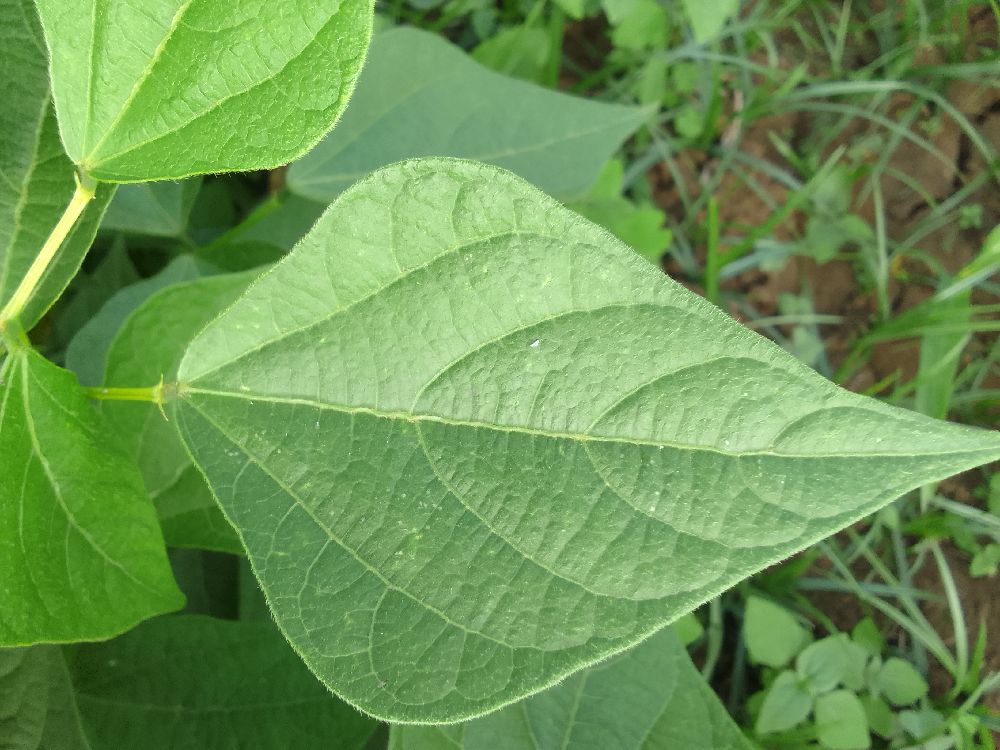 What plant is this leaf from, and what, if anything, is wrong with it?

common bean, healthy
